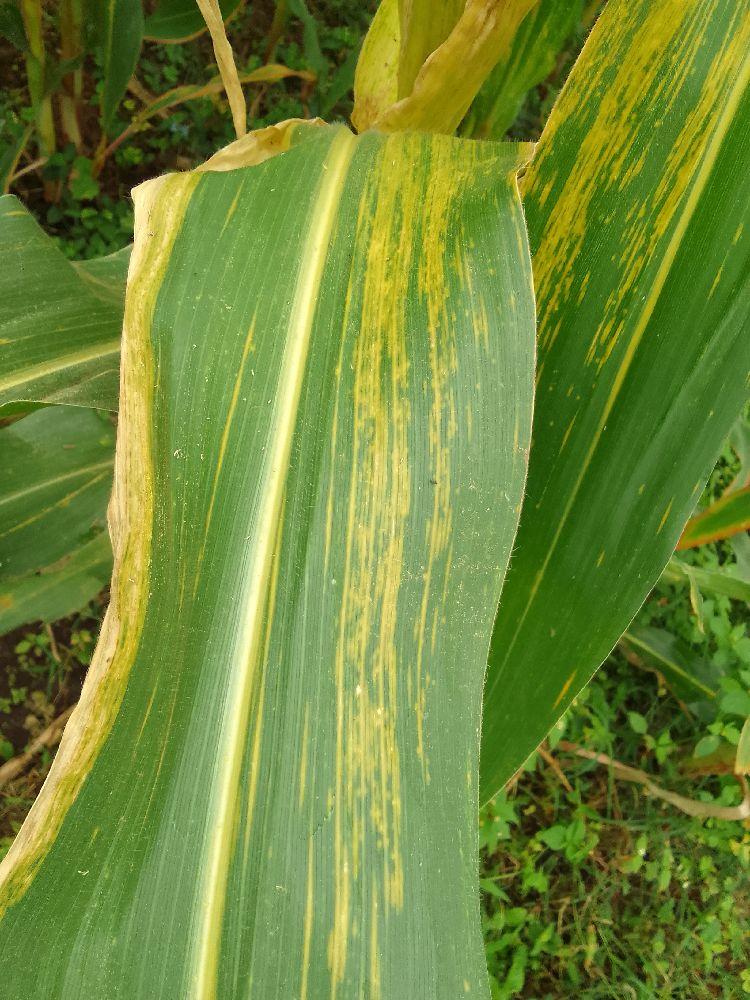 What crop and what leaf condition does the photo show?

maize, maize lethal necrosis
